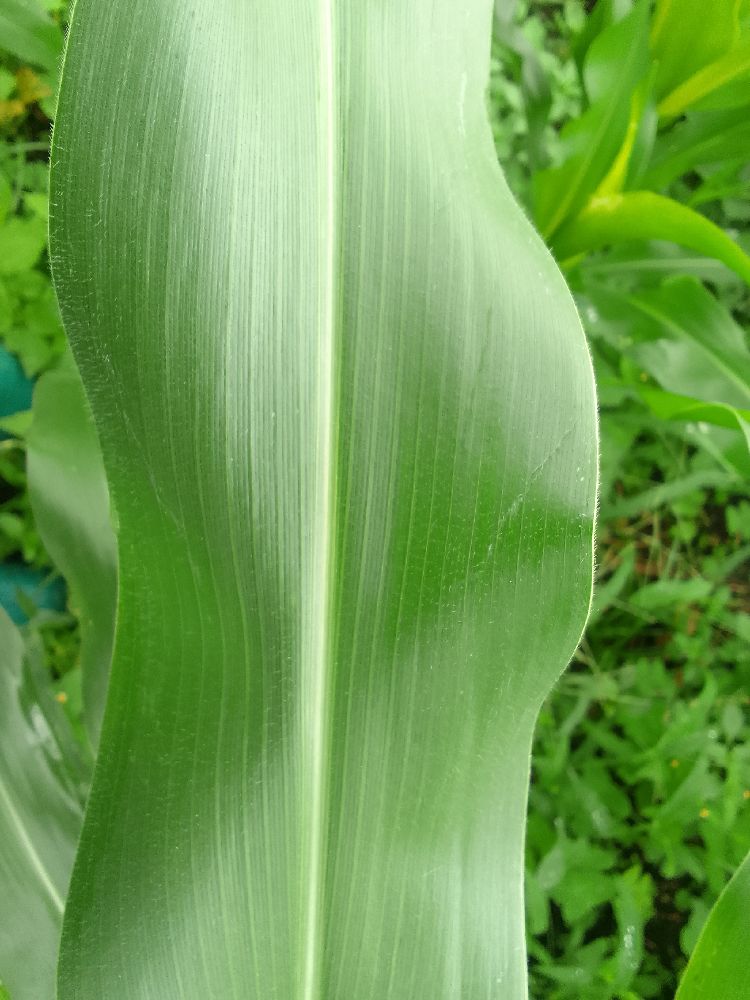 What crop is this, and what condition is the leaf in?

maize, healthy
